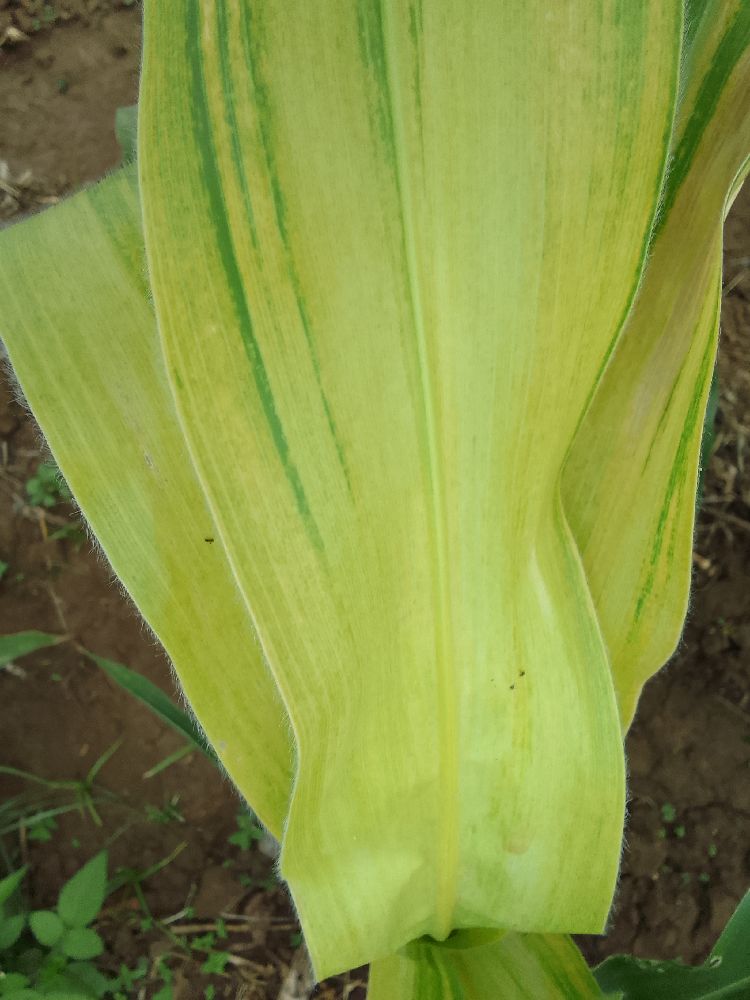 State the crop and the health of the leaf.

maize, maize lethal necrosis
